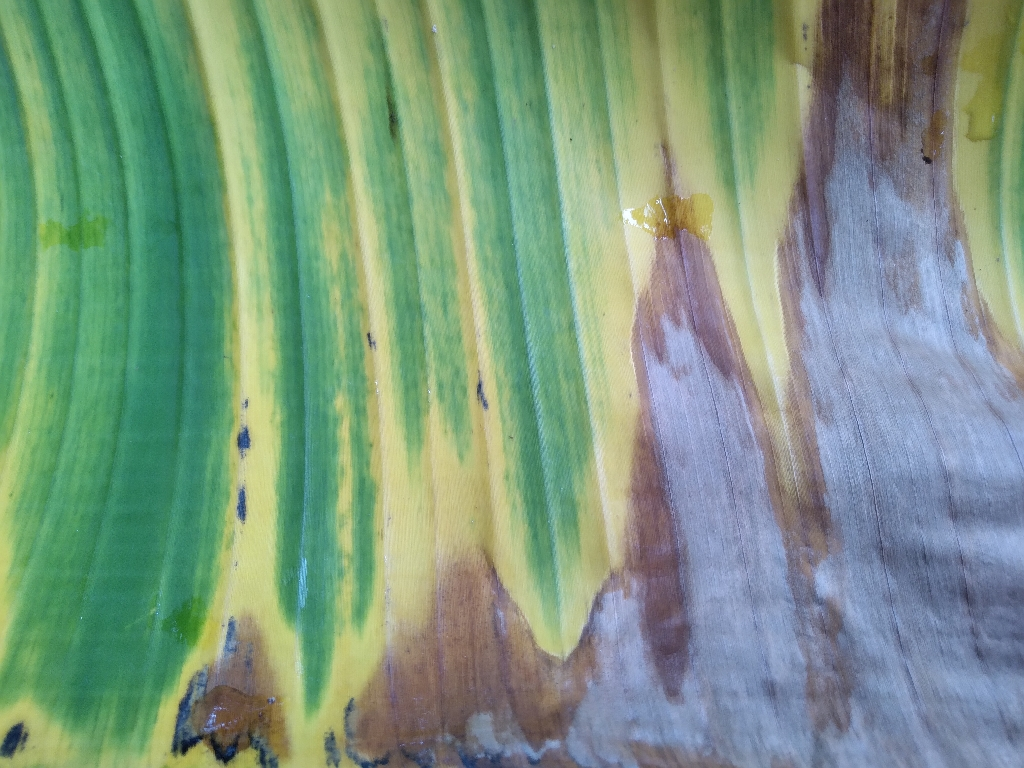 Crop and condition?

banana, fusarium wilt race 1
